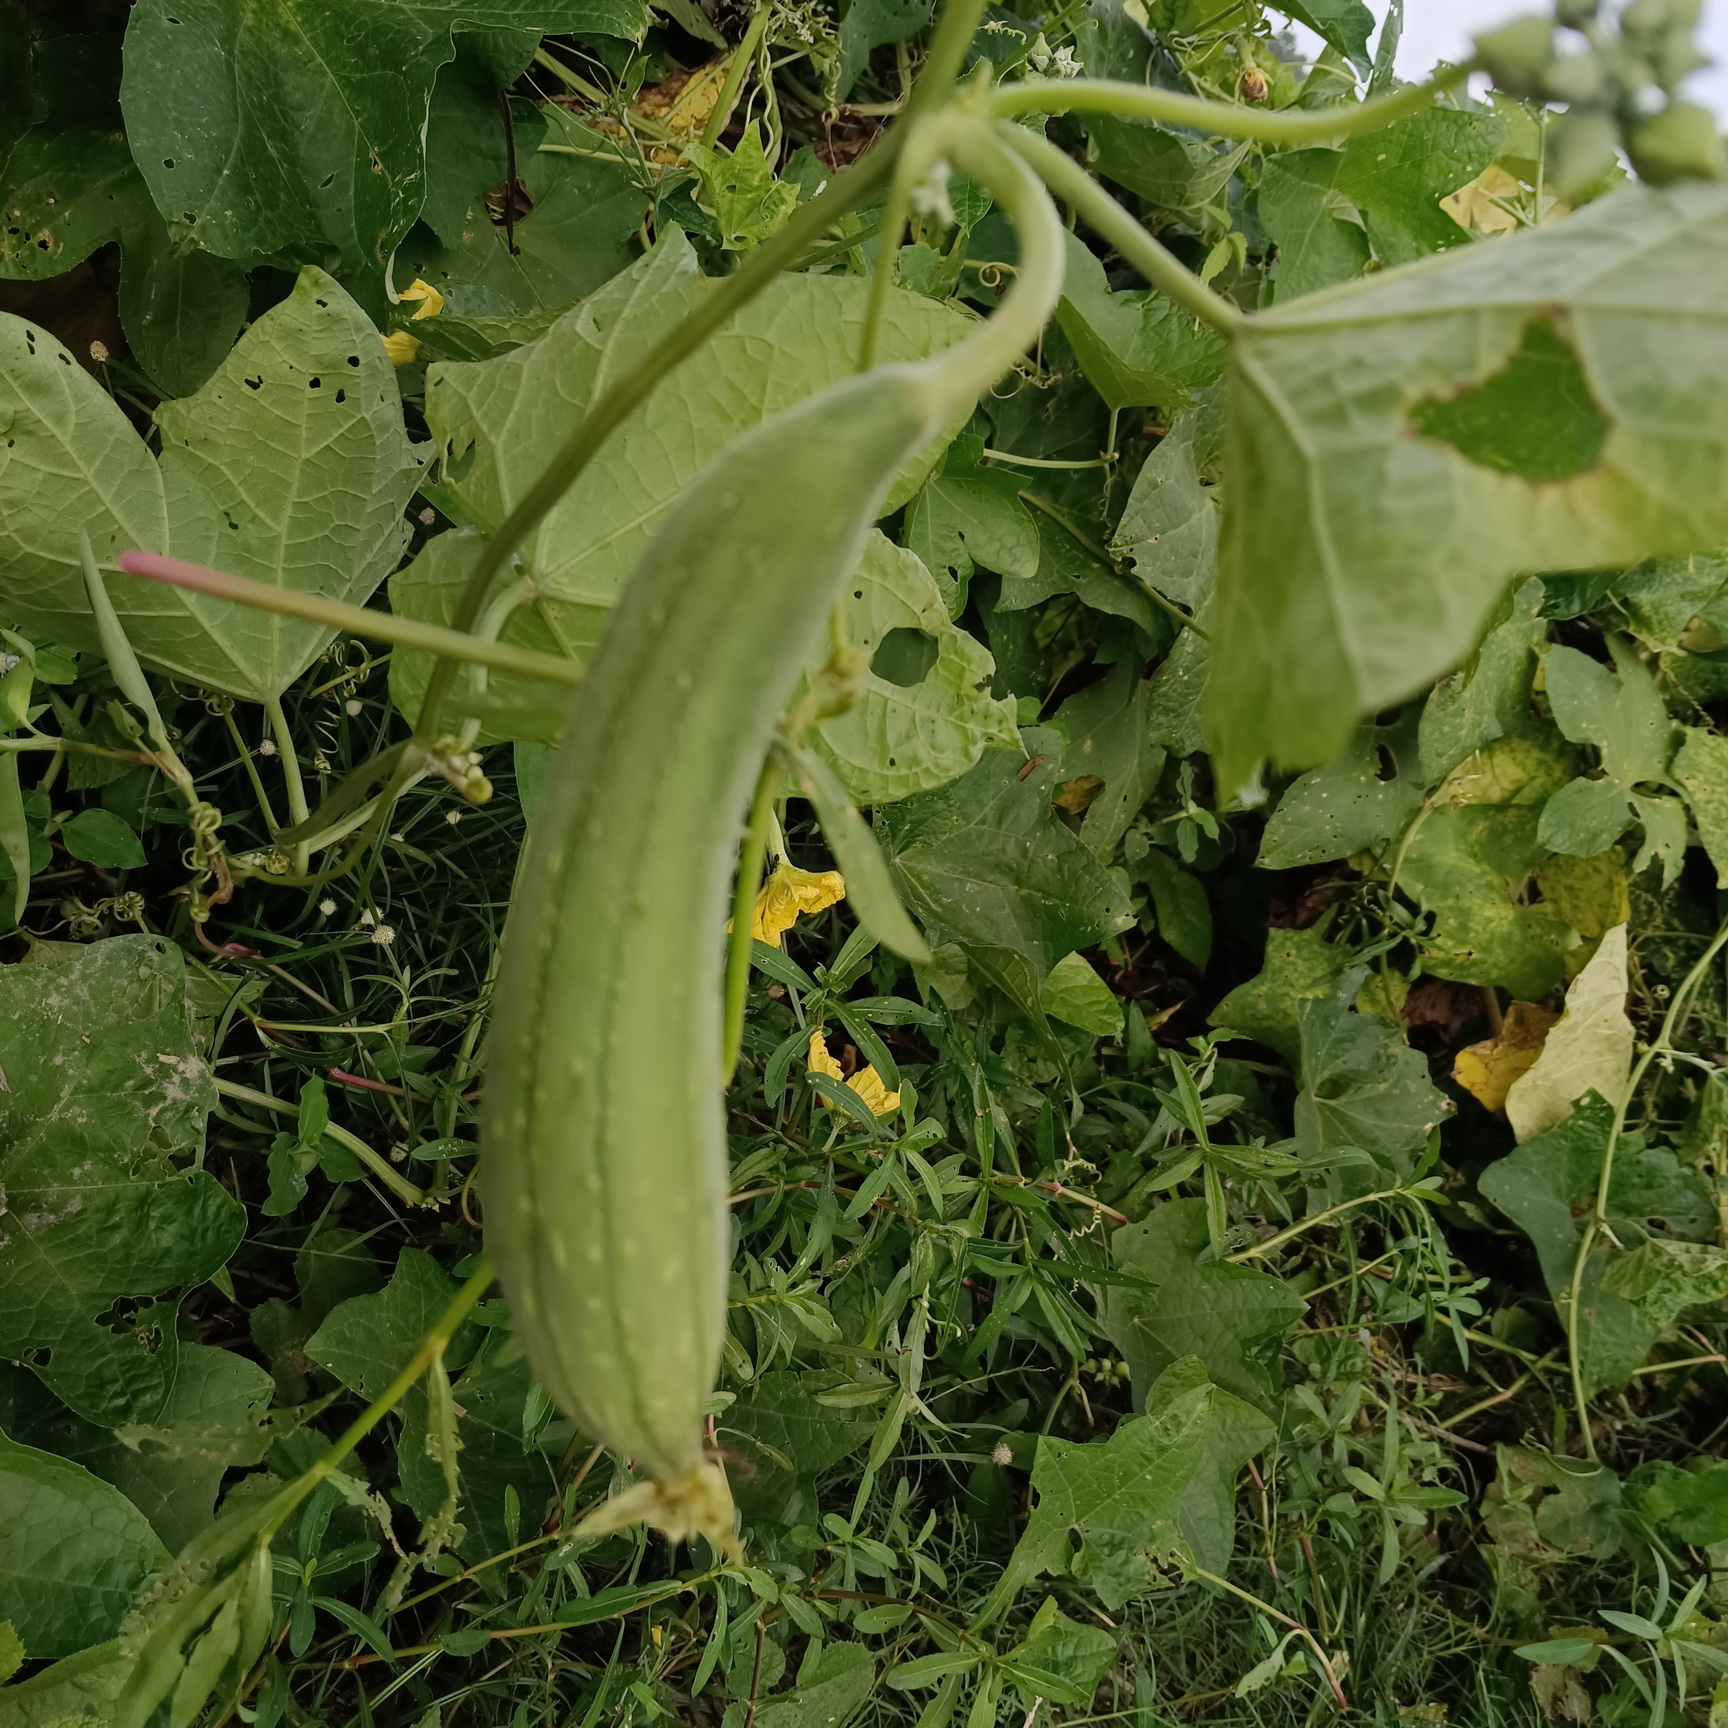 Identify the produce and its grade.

luffa, fresh
